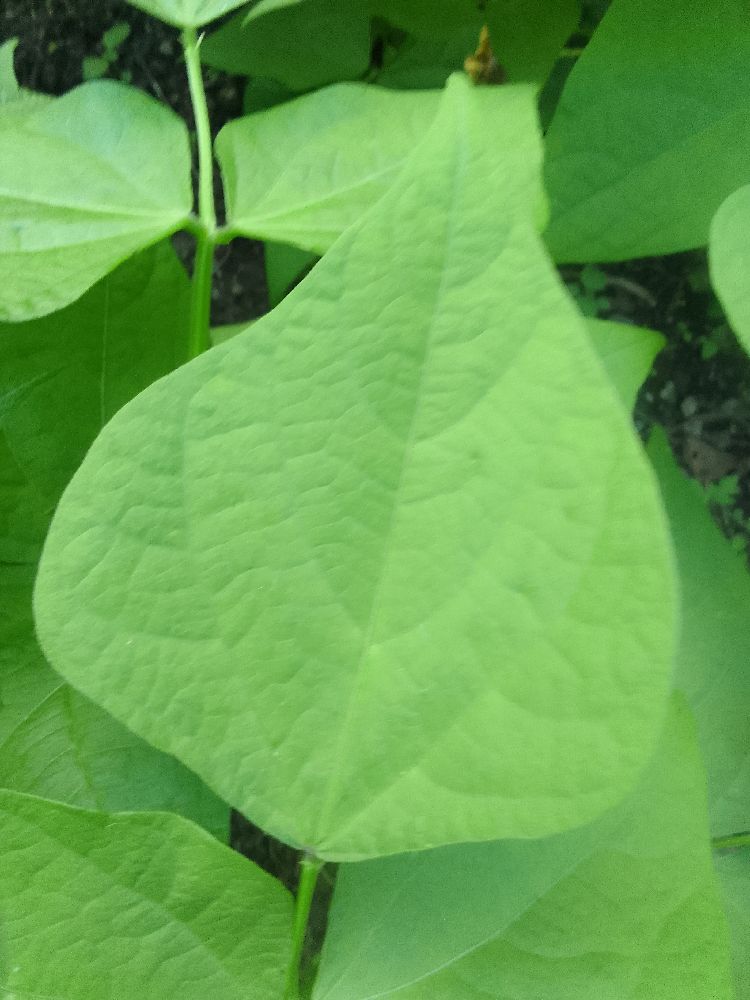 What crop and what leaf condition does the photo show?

common bean, healthy
